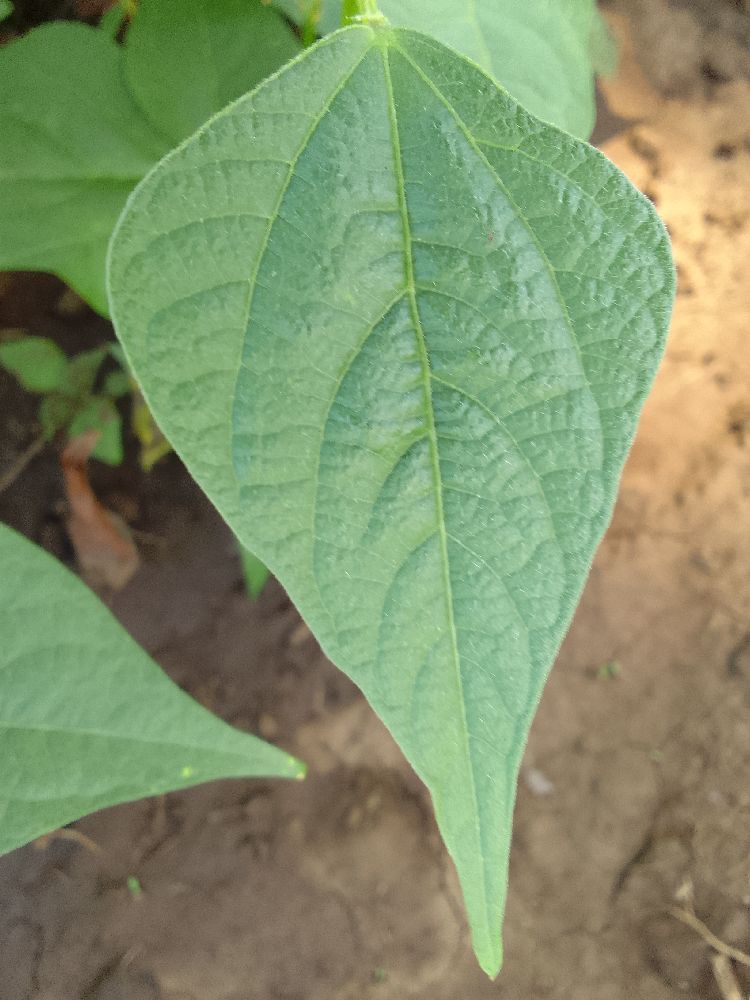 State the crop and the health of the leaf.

common bean, healthy
